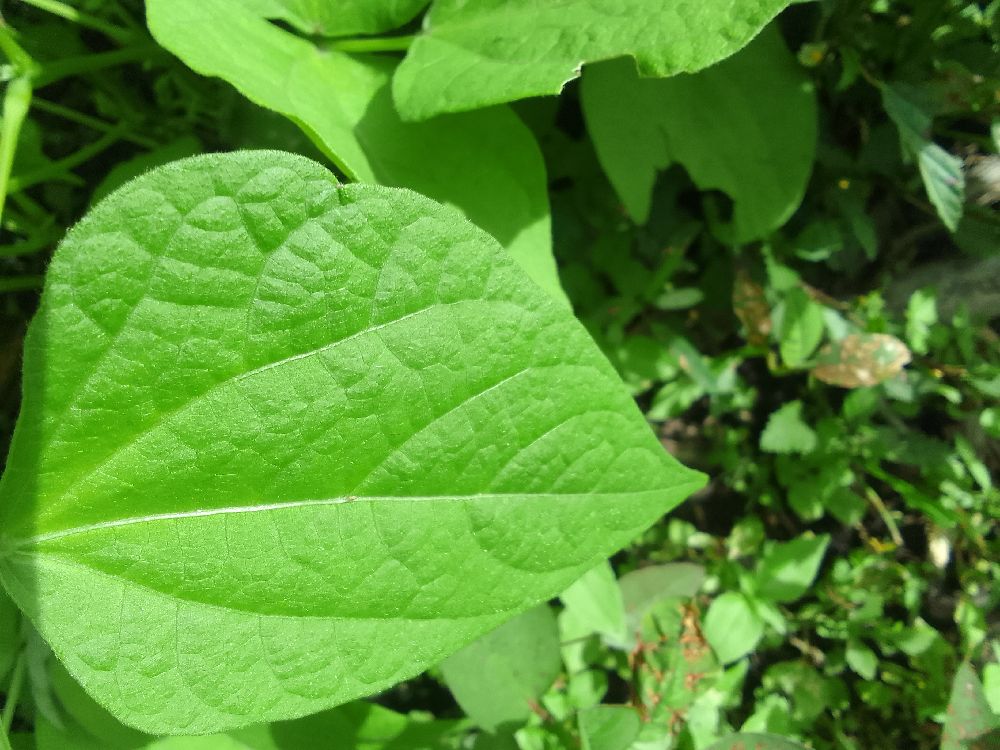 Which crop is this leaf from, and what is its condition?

common bean, healthy
